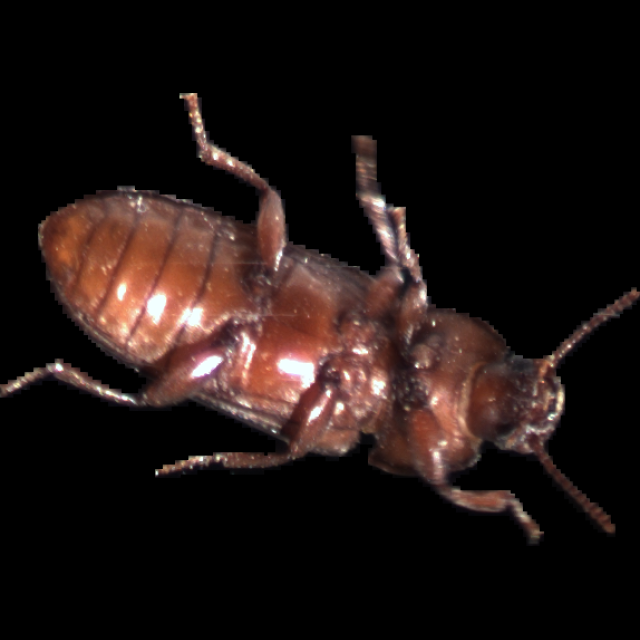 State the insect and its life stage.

mealworm beetle
